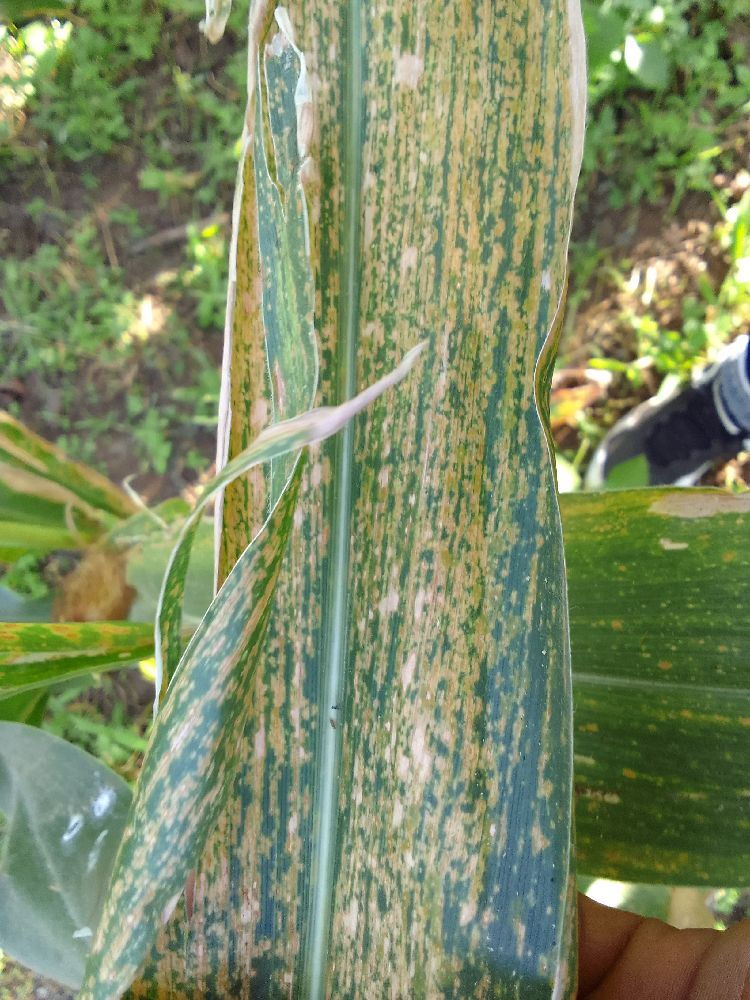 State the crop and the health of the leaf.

maize, maize lethal necrosis
